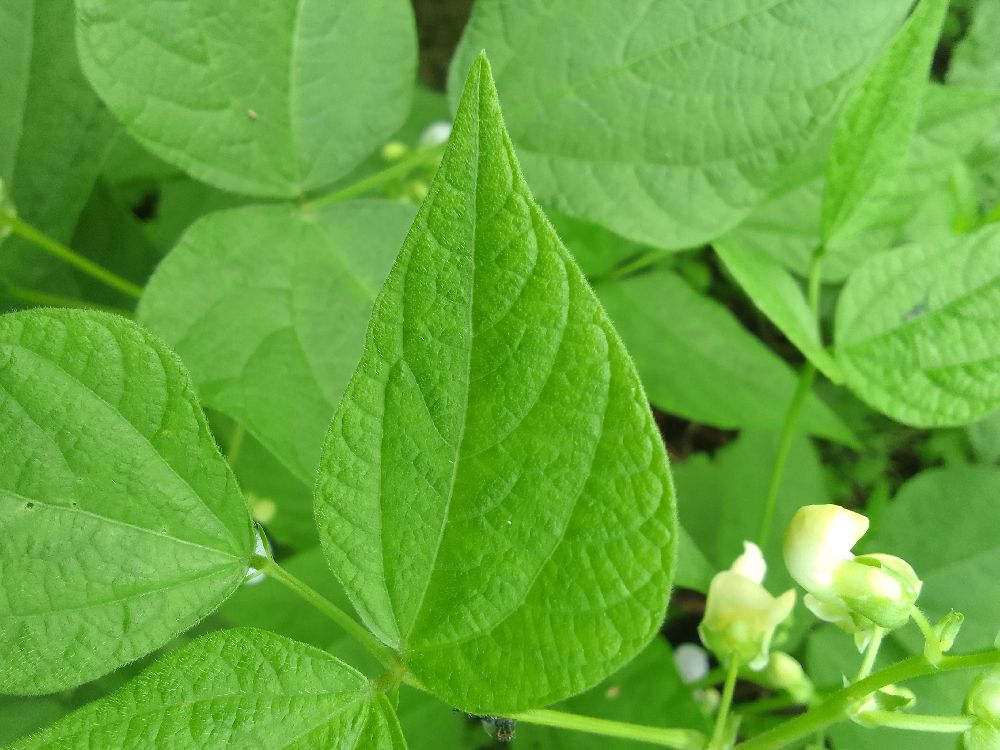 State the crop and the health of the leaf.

common bean, healthy
